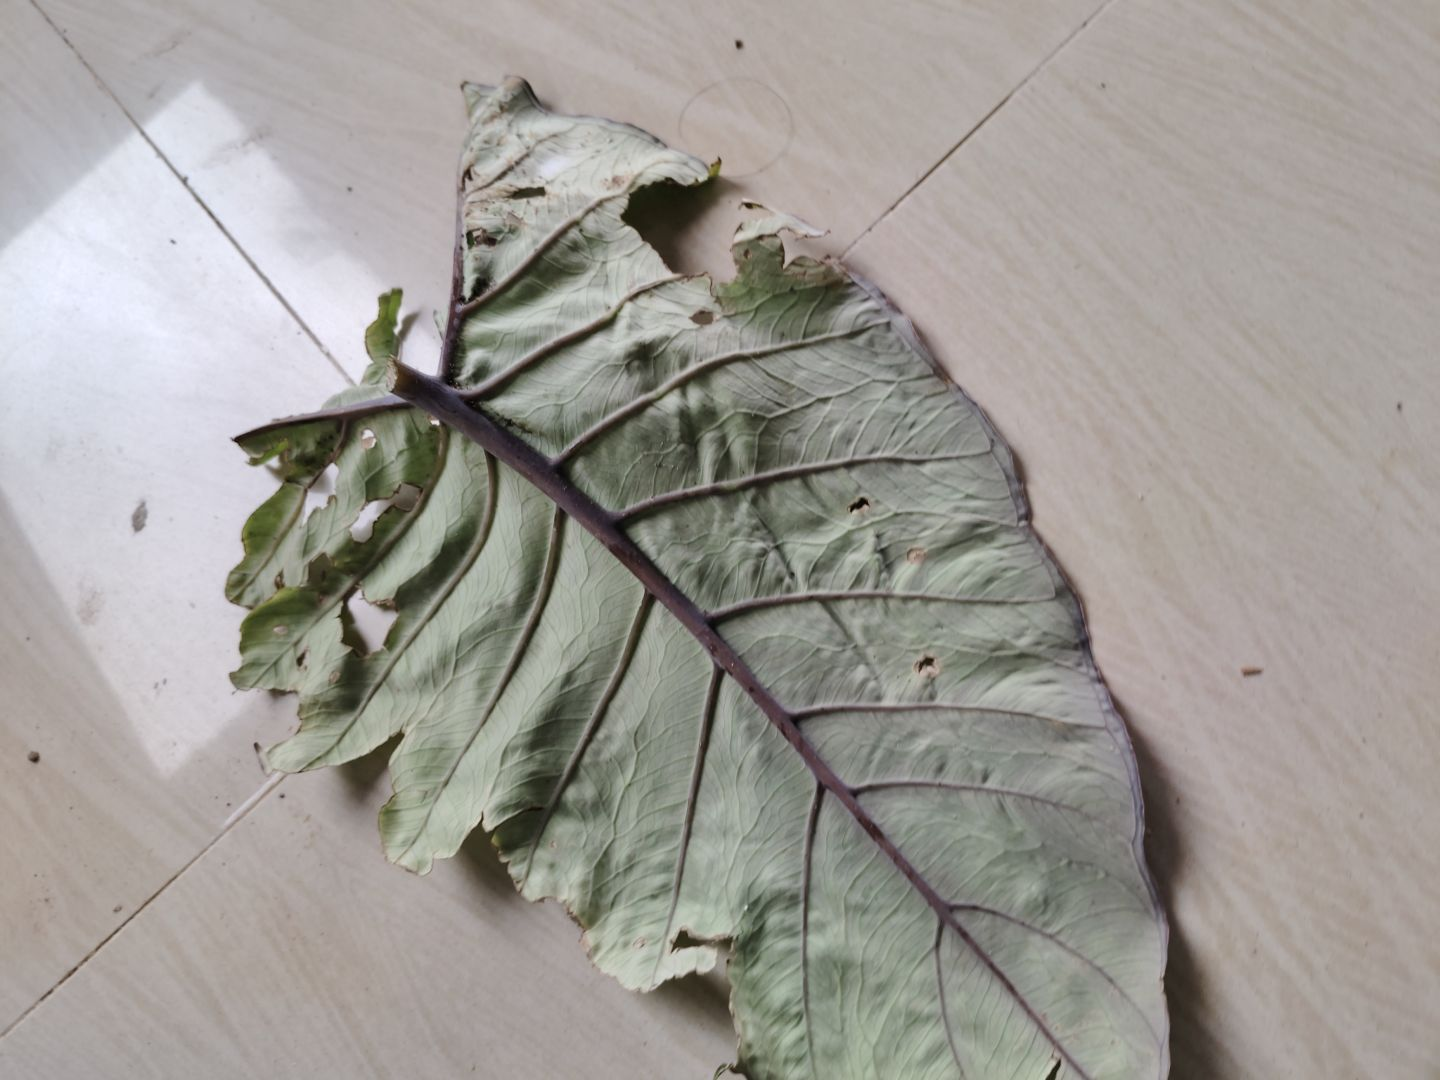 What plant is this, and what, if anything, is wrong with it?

taro, leaf blight
